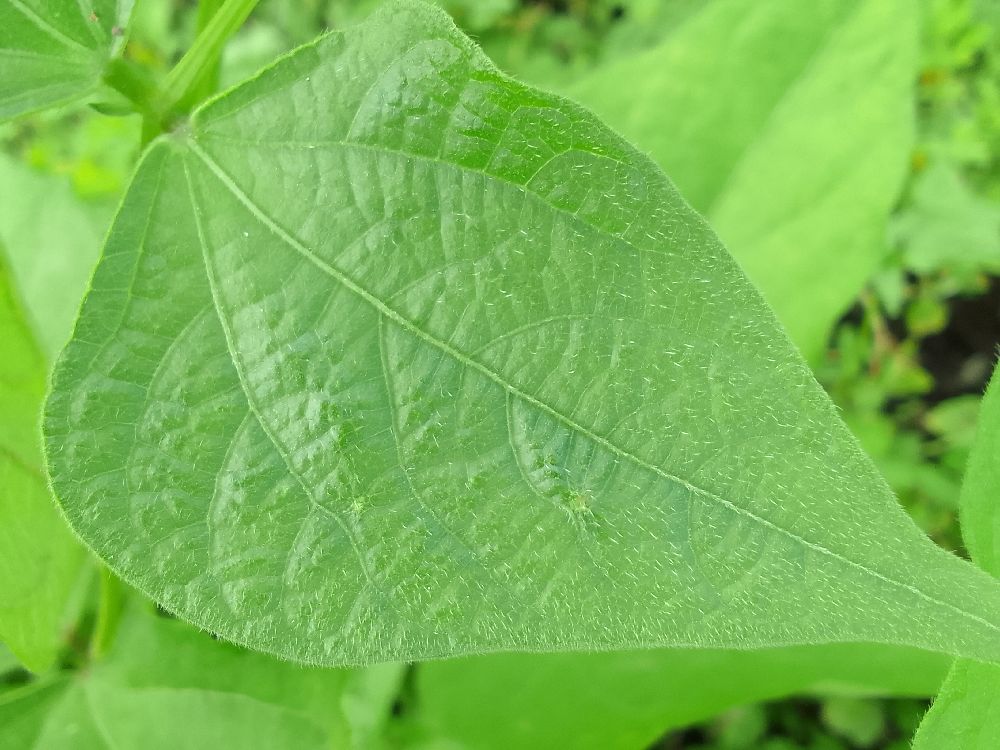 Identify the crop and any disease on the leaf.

common bean, healthy
